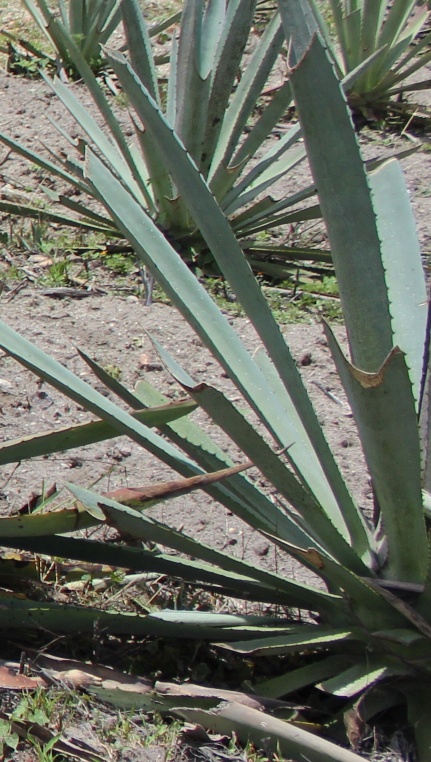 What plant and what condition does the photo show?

agave, healthy
